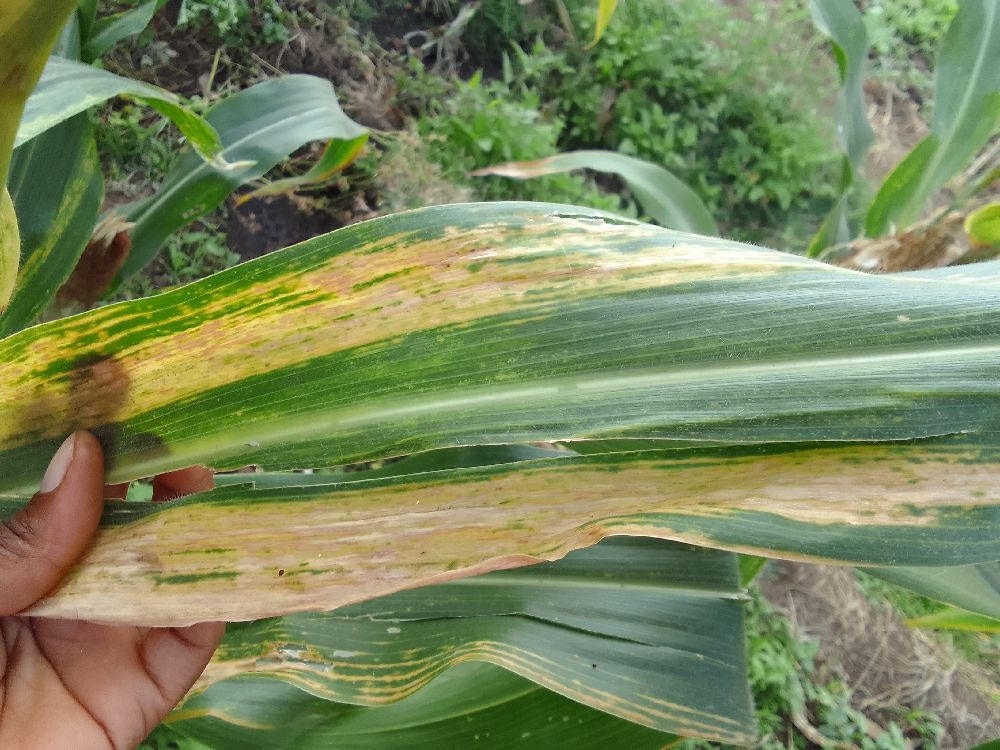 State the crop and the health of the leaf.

maize, maize lethal necrosis
